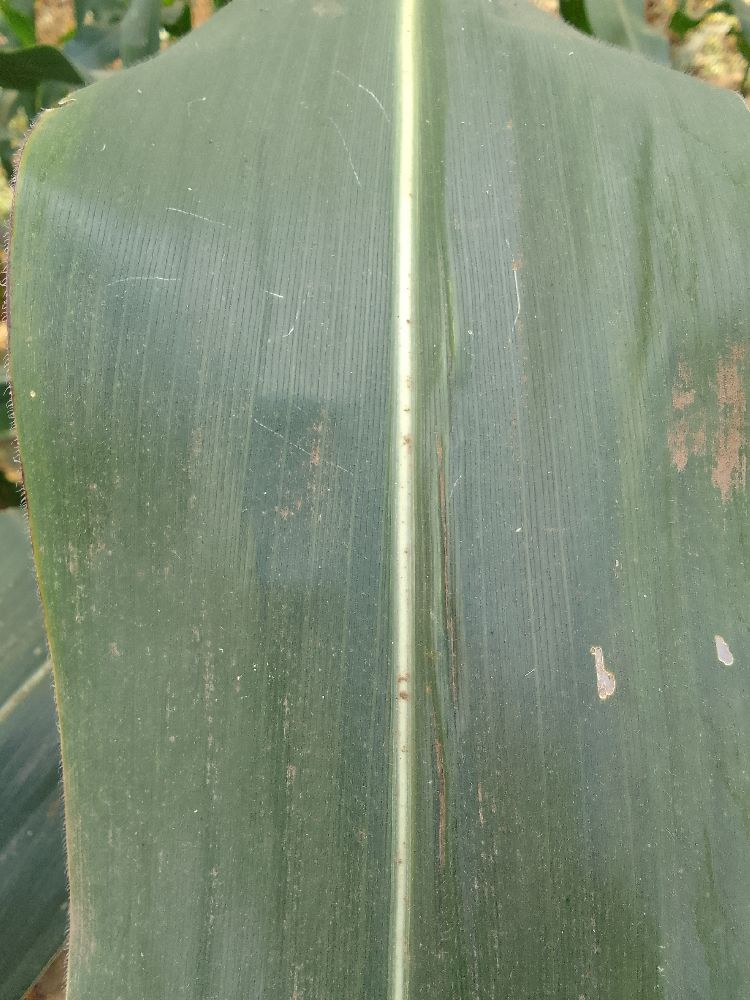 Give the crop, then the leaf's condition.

maize, healthy
